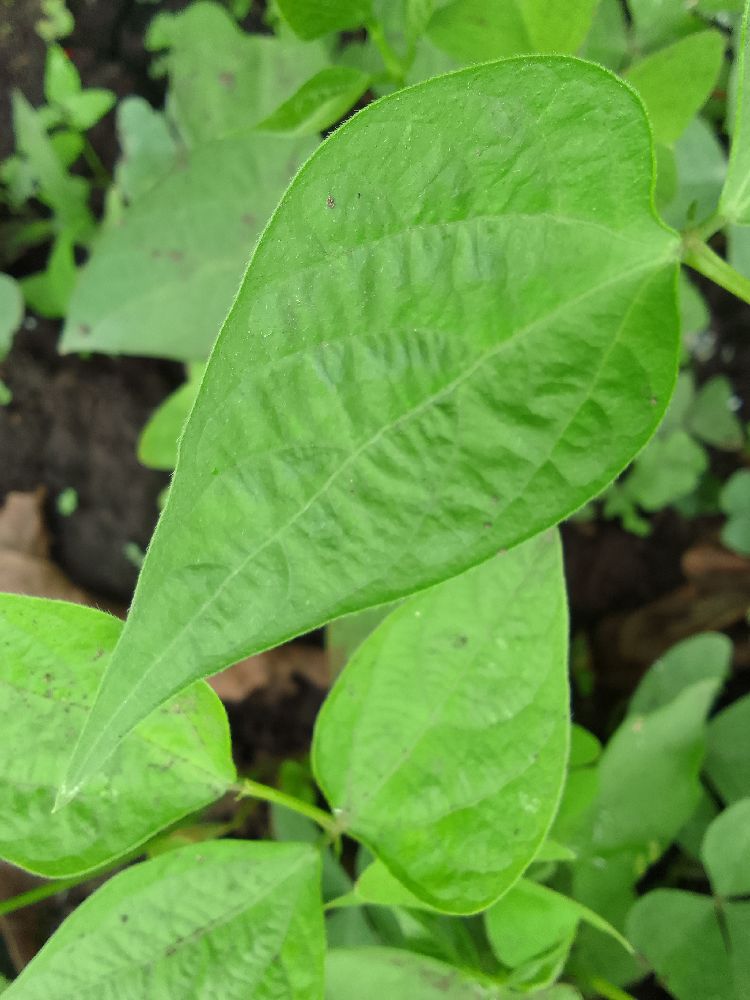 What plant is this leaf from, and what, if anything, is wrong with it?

common bean, healthy
